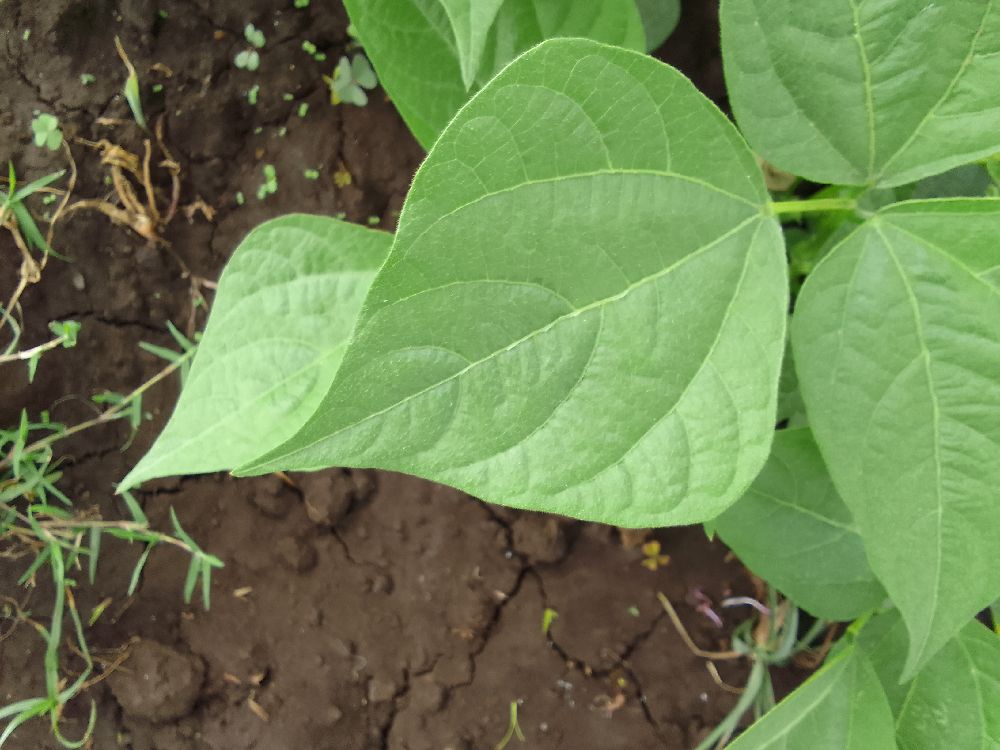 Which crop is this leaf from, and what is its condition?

common bean, healthy
